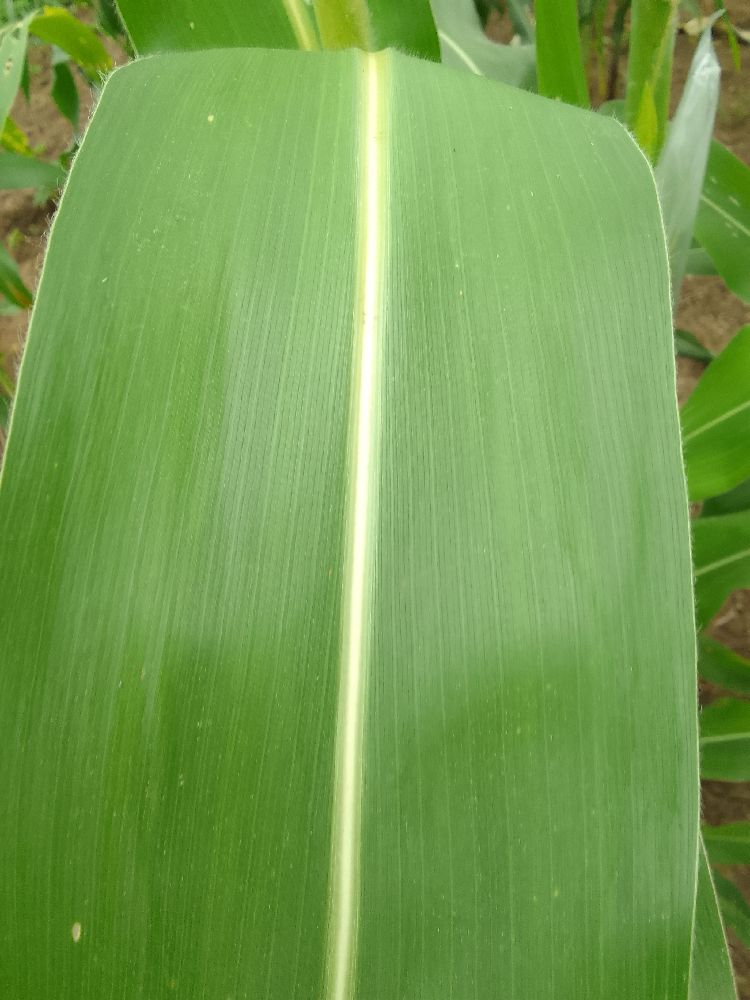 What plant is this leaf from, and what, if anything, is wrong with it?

maize, healthy
